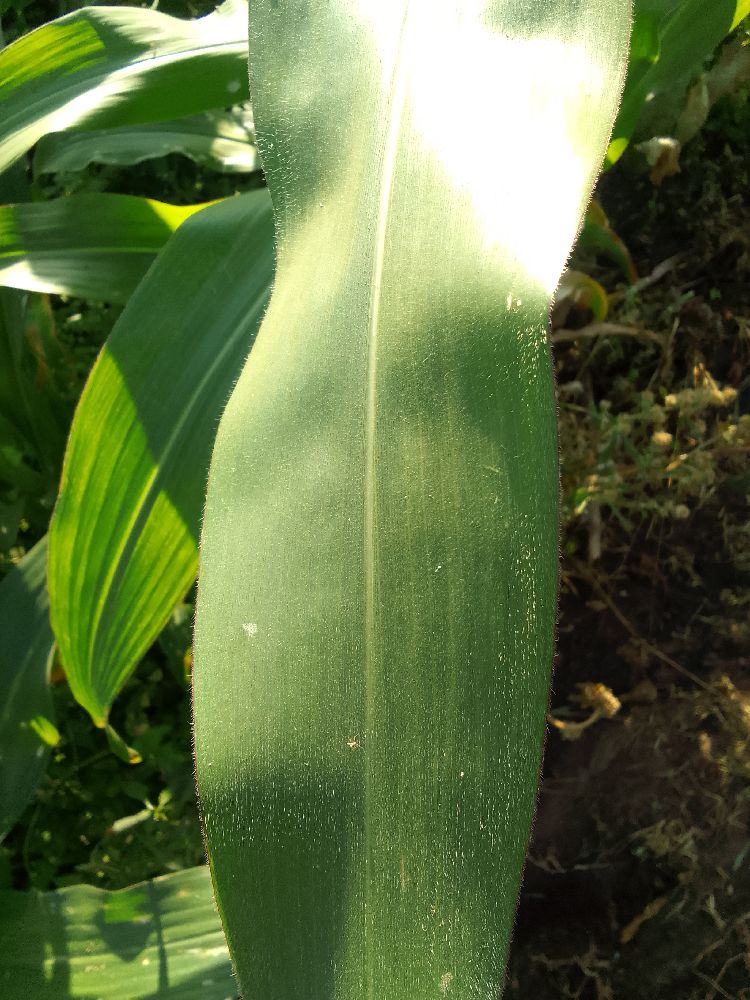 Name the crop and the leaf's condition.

maize, healthy
